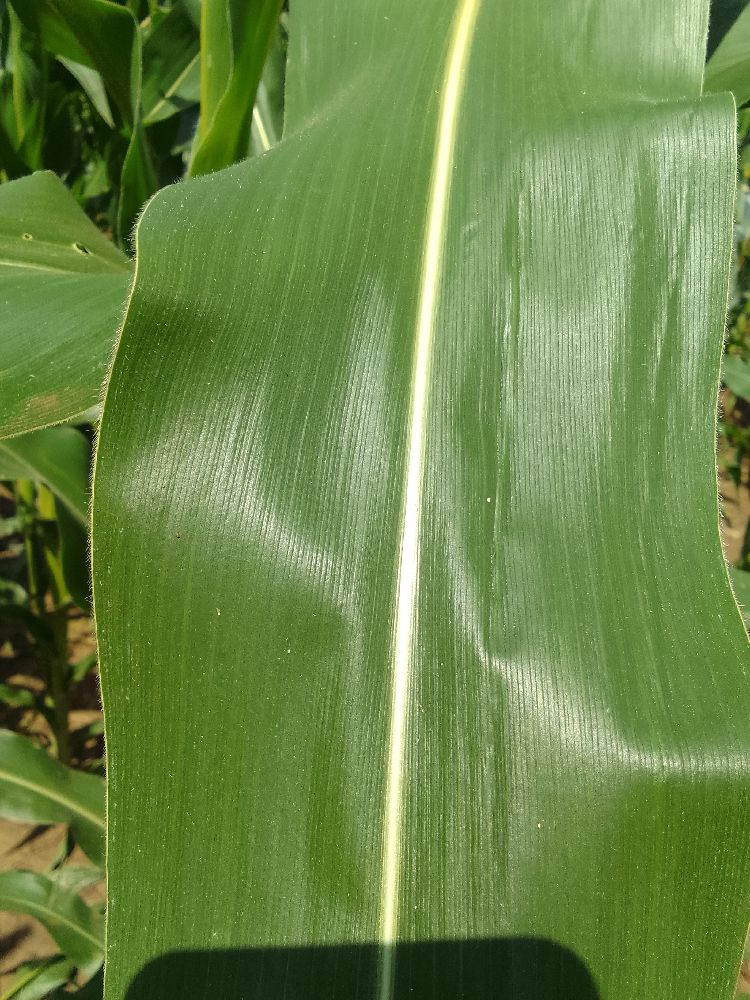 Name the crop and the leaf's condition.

maize, healthy
